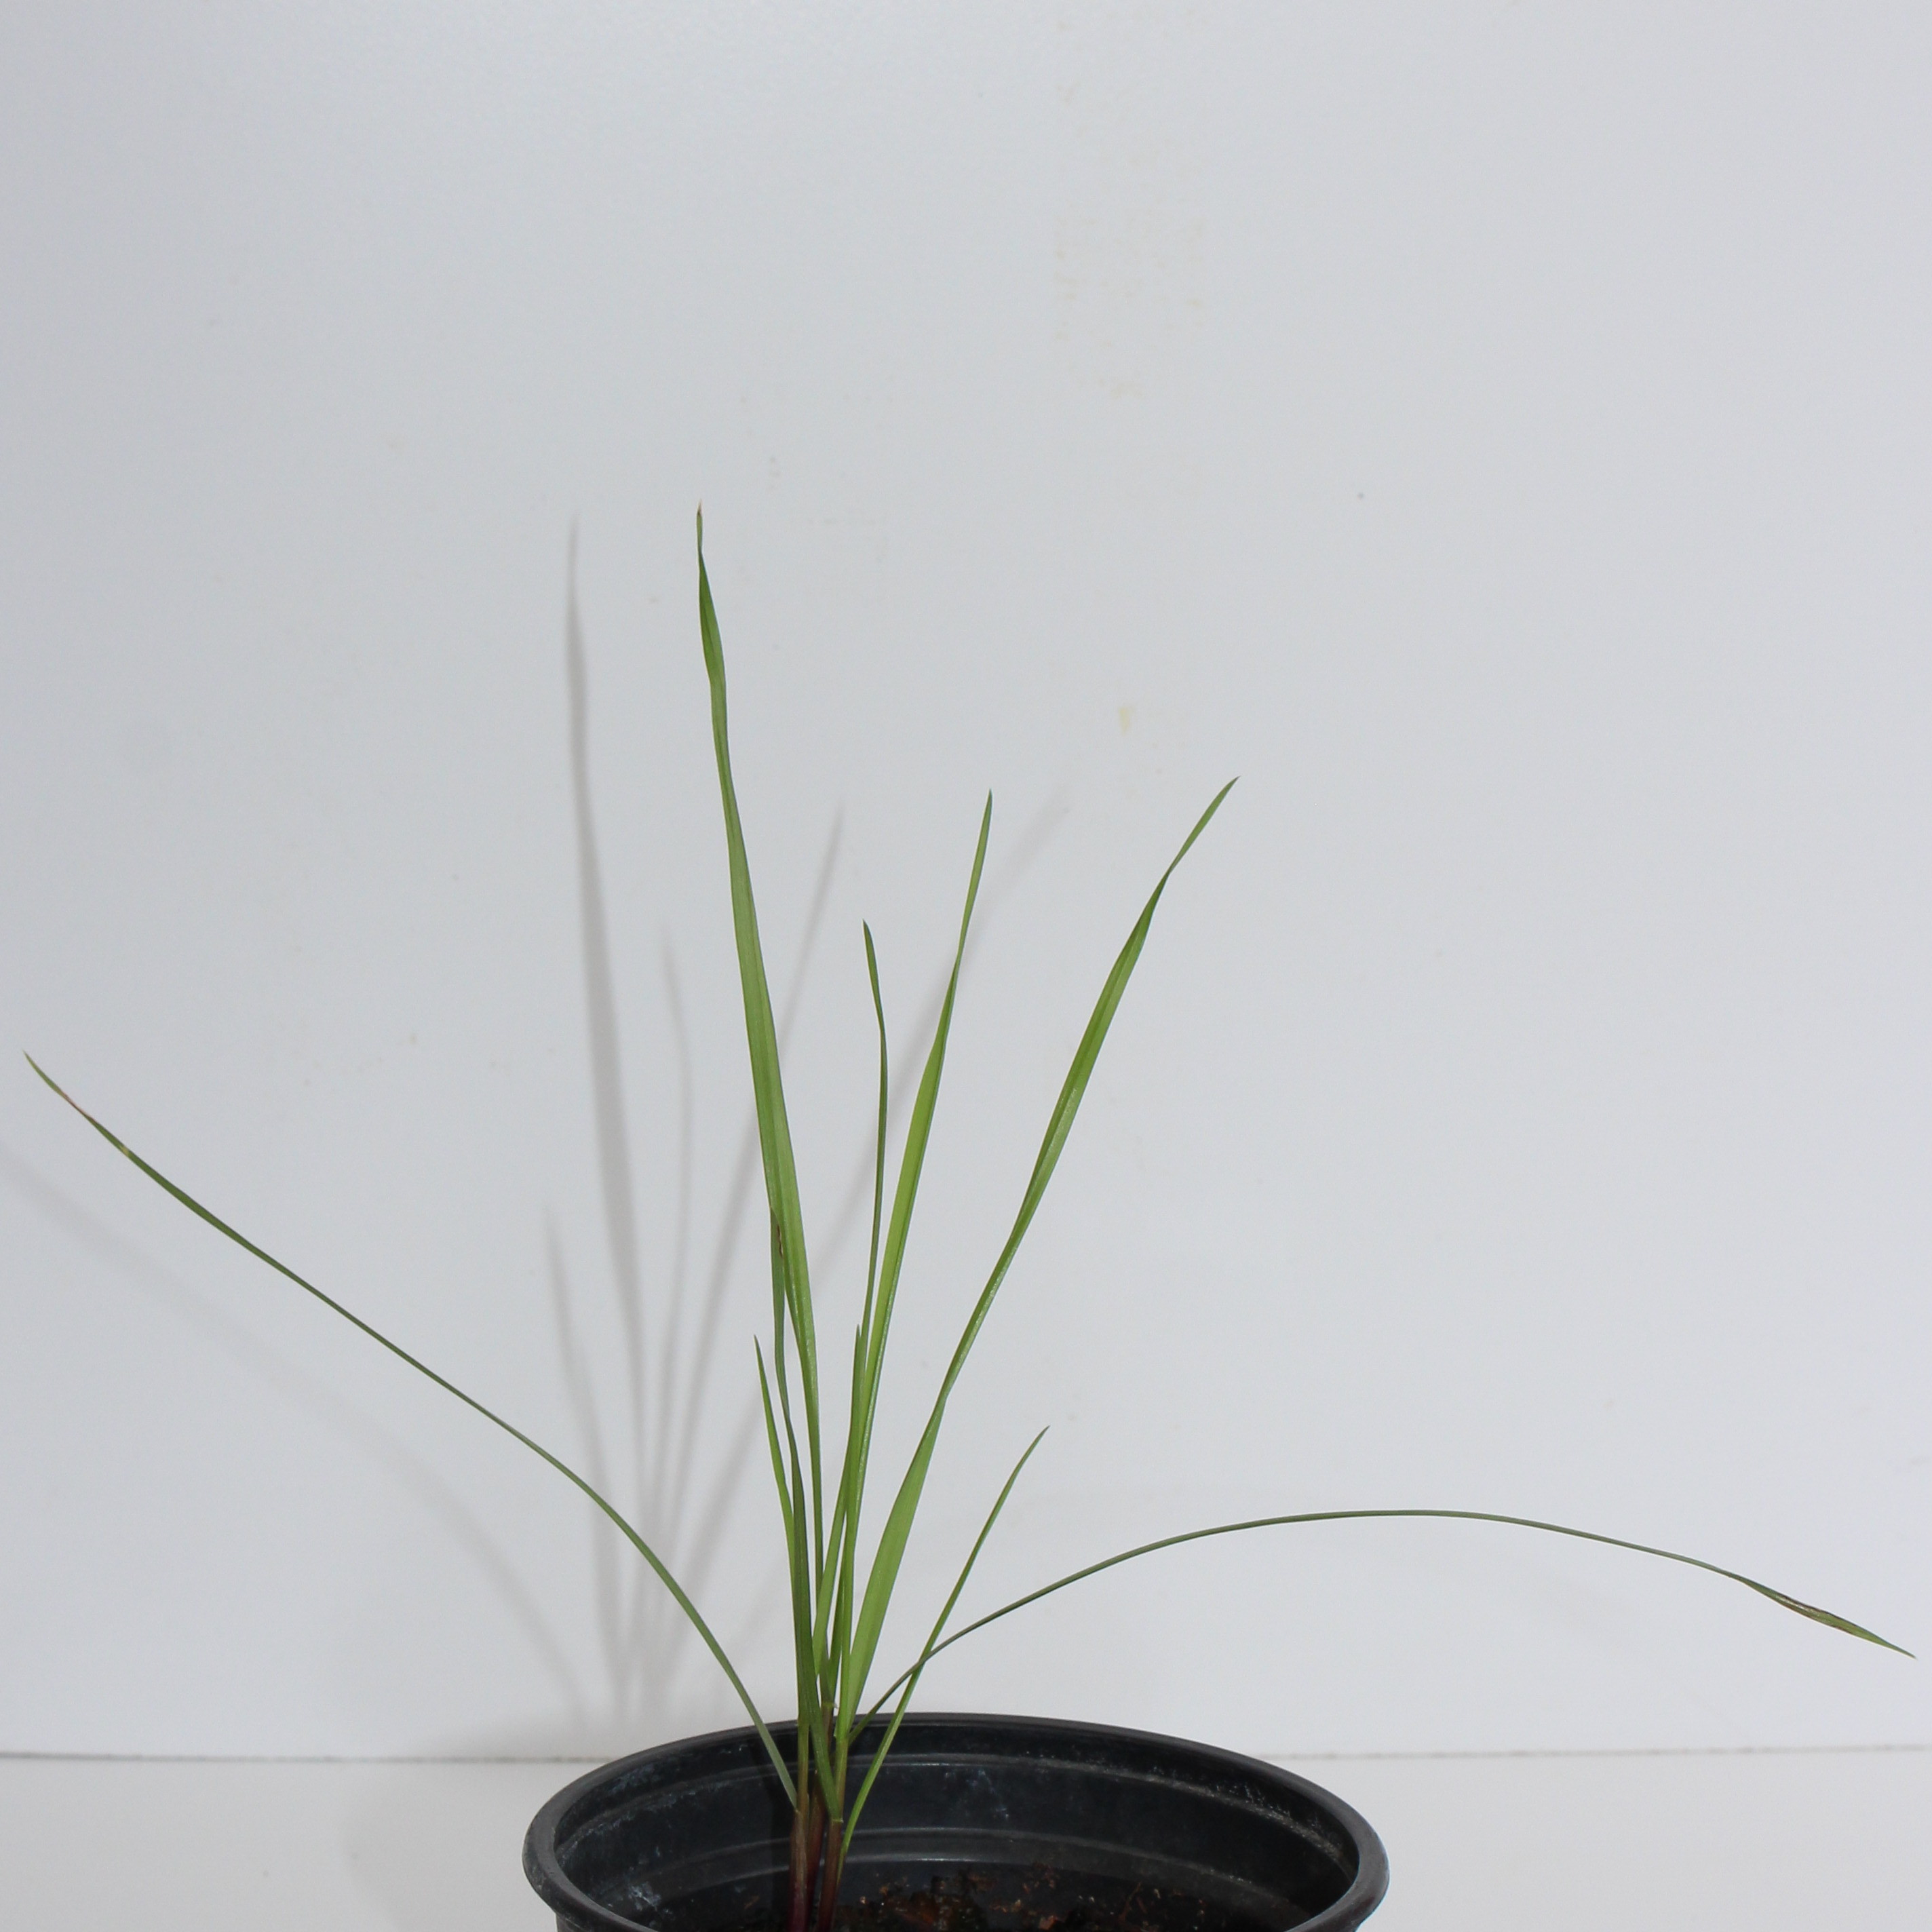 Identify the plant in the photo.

Lolium multiflorum
